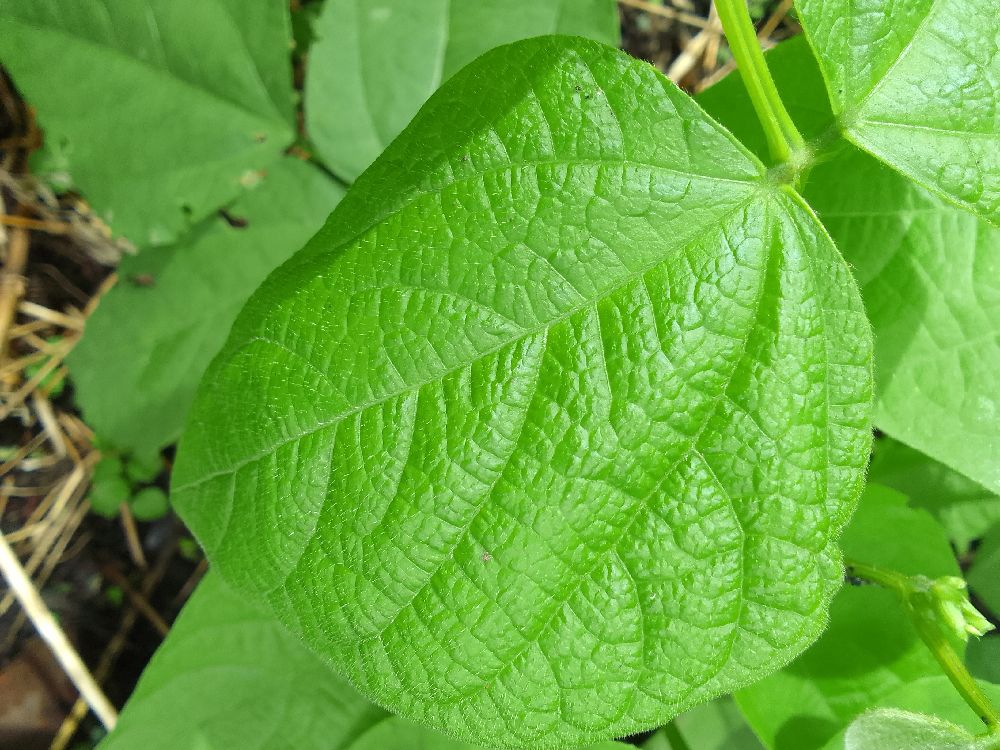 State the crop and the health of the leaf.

common bean, healthy
